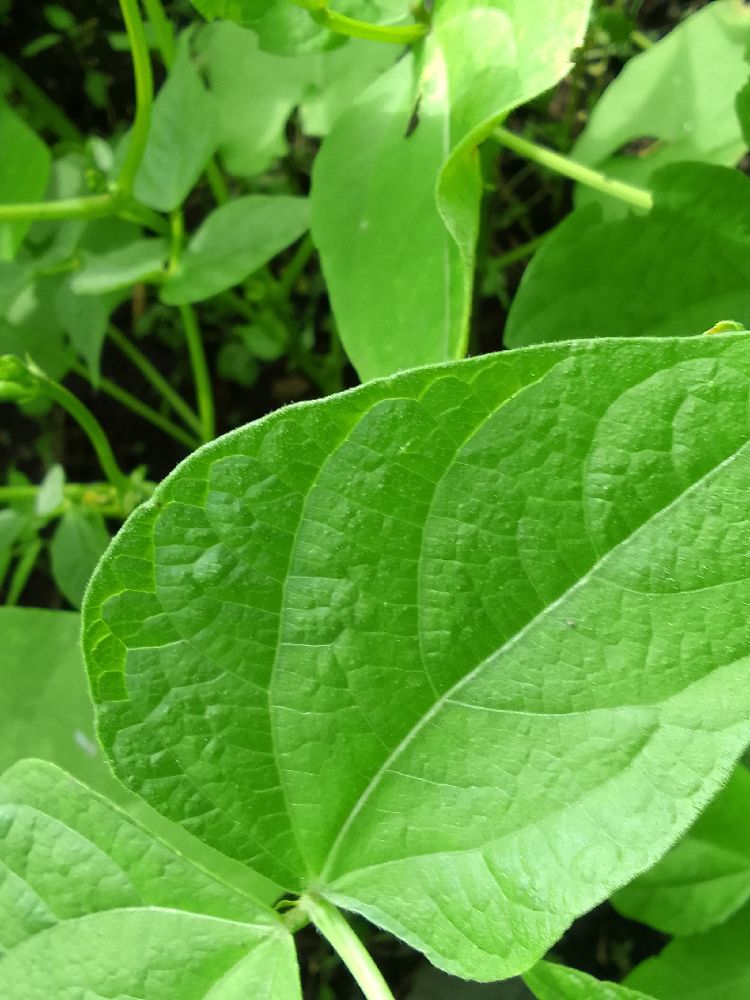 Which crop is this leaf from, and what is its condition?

common bean, healthy
